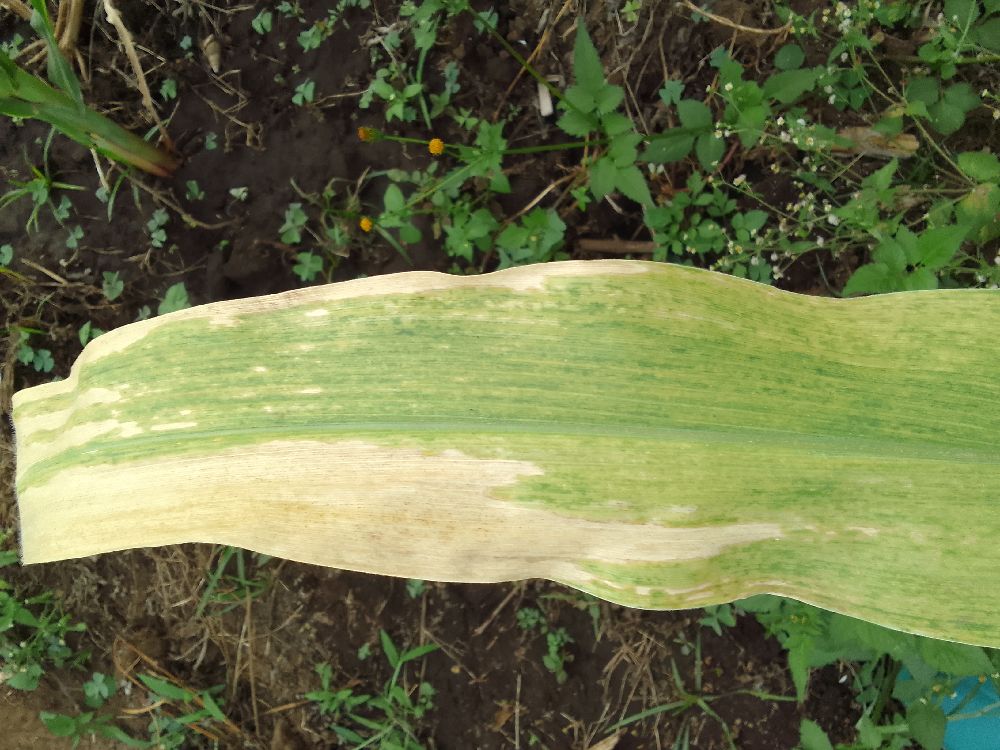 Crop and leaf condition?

maize, maize lethal necrosis
